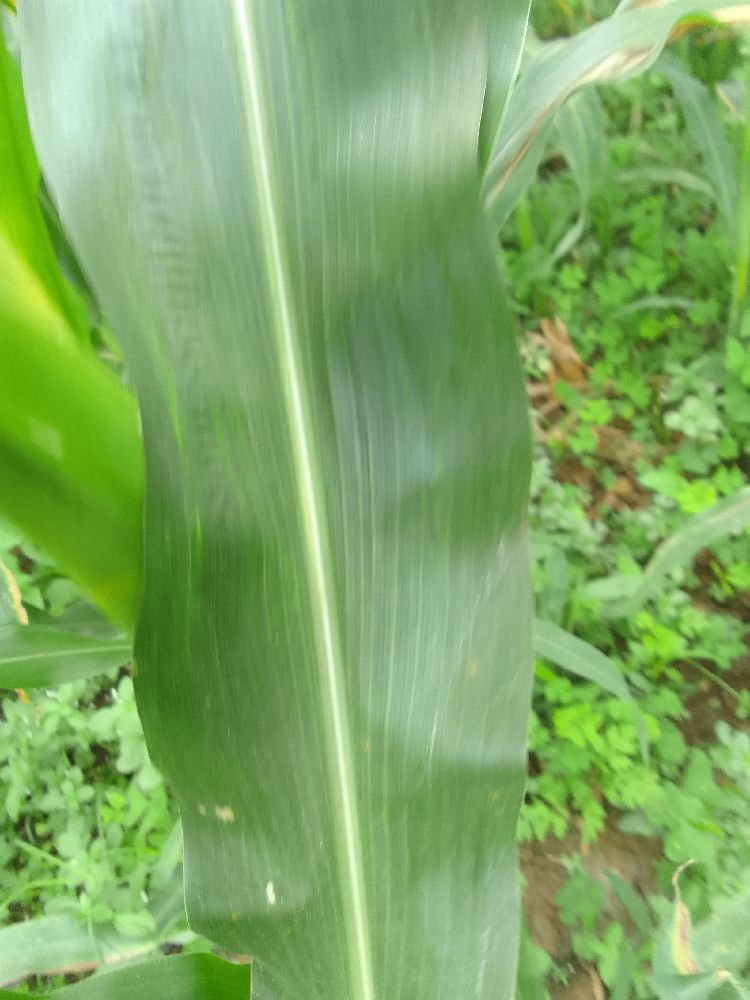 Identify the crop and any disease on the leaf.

maize, healthy
